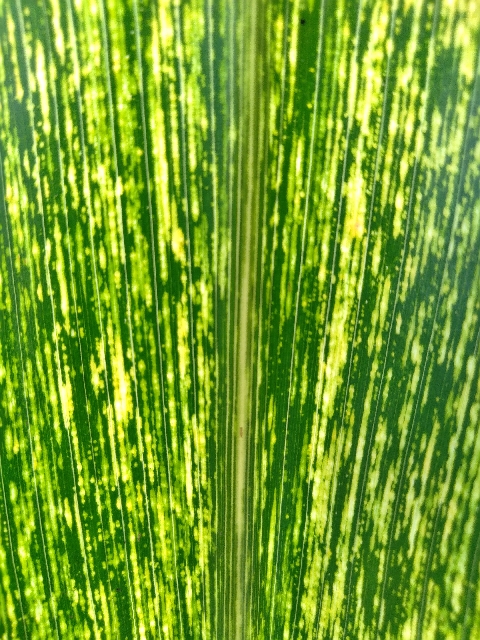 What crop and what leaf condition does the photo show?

maize, maize streak virus
